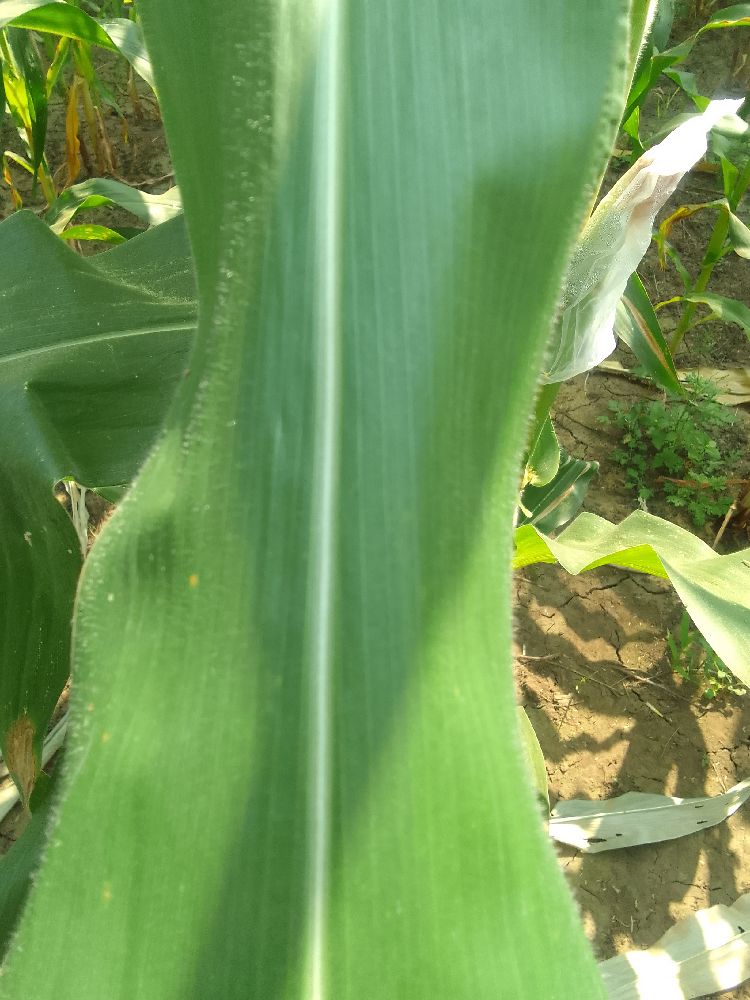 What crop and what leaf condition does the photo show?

maize, healthy
